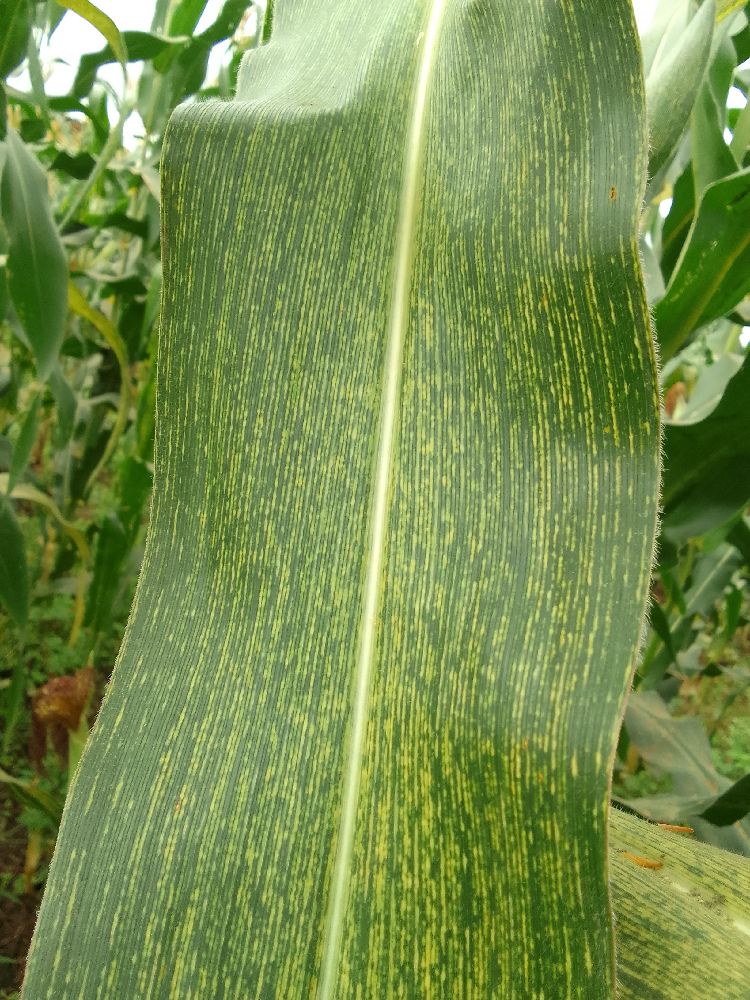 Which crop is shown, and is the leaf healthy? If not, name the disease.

maize, maize streak virus
